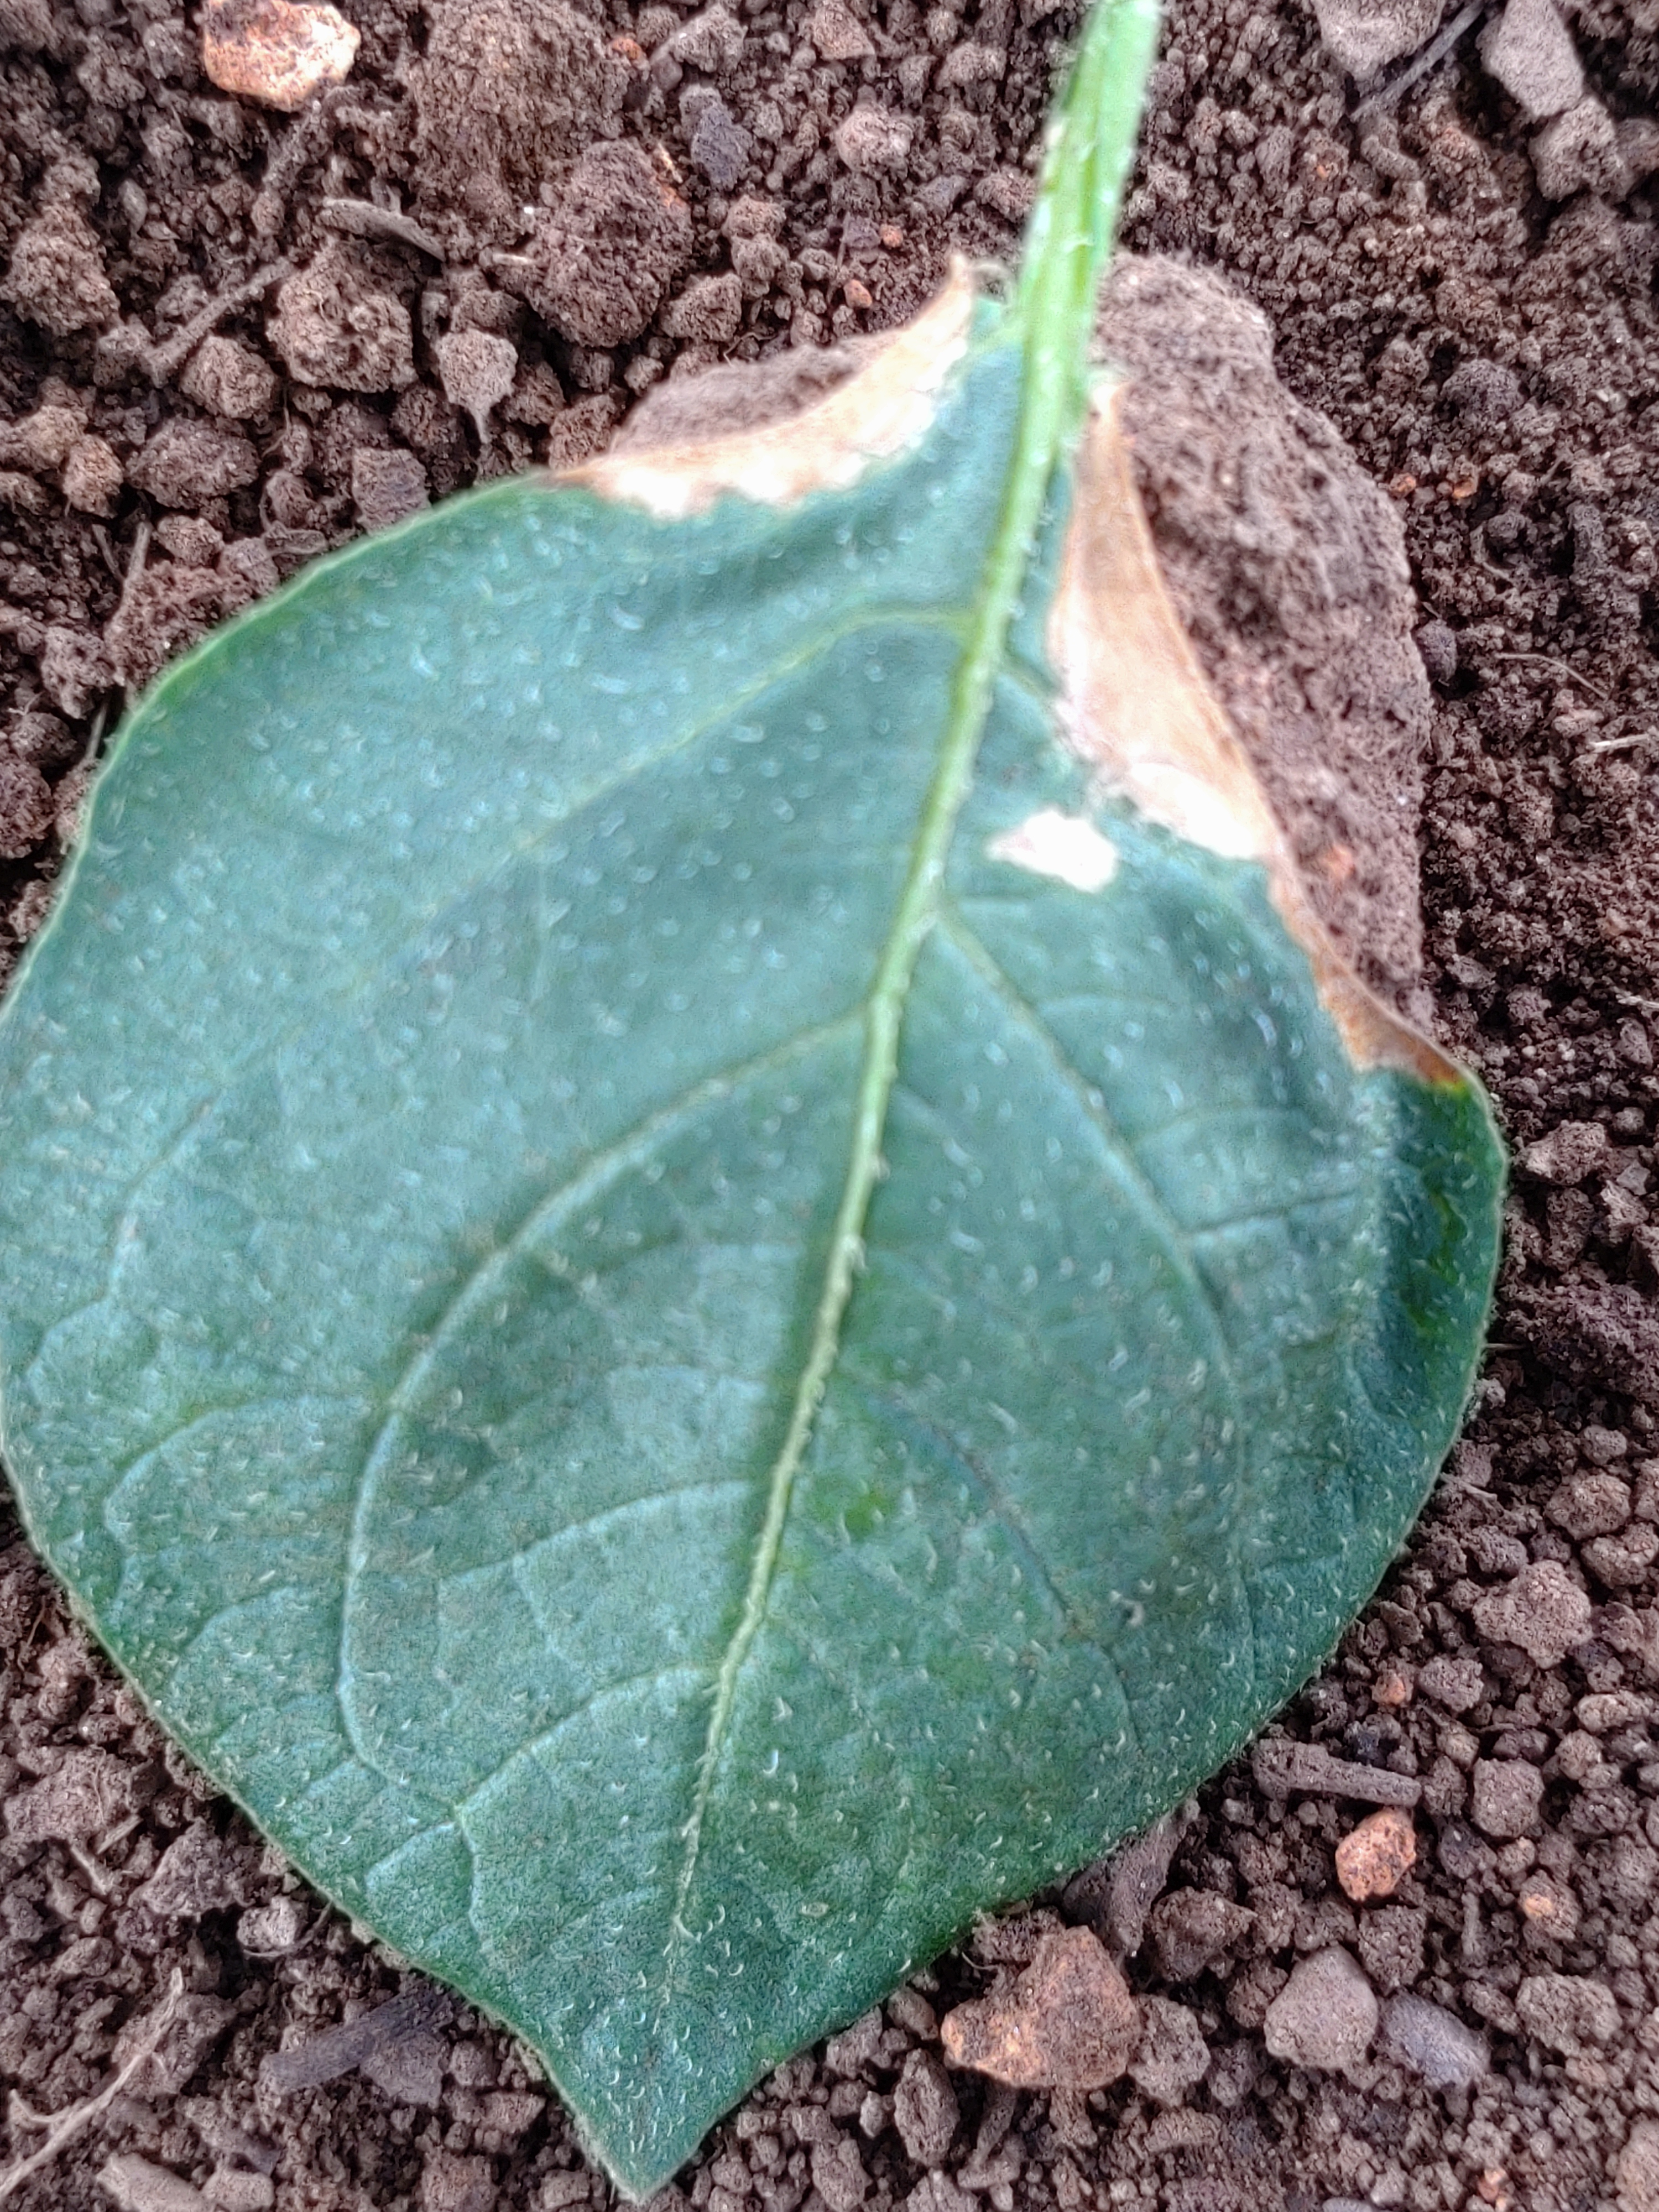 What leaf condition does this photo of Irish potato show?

early blight
